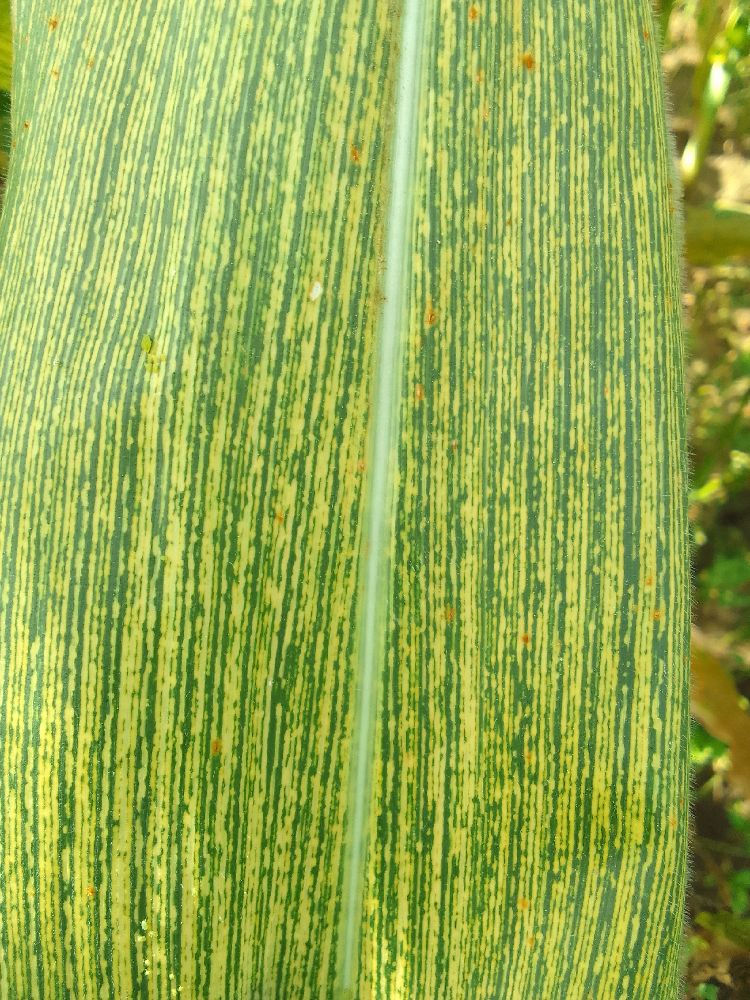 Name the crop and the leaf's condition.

maize, maize streak virus
